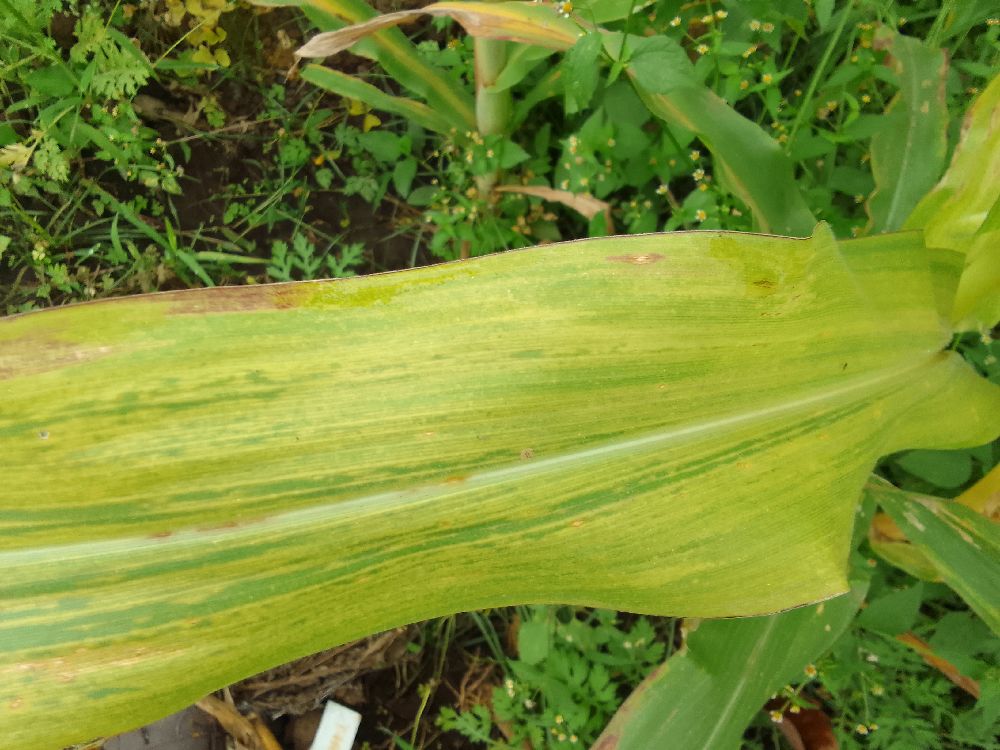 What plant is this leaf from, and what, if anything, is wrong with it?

maize, maize lethal necrosis
